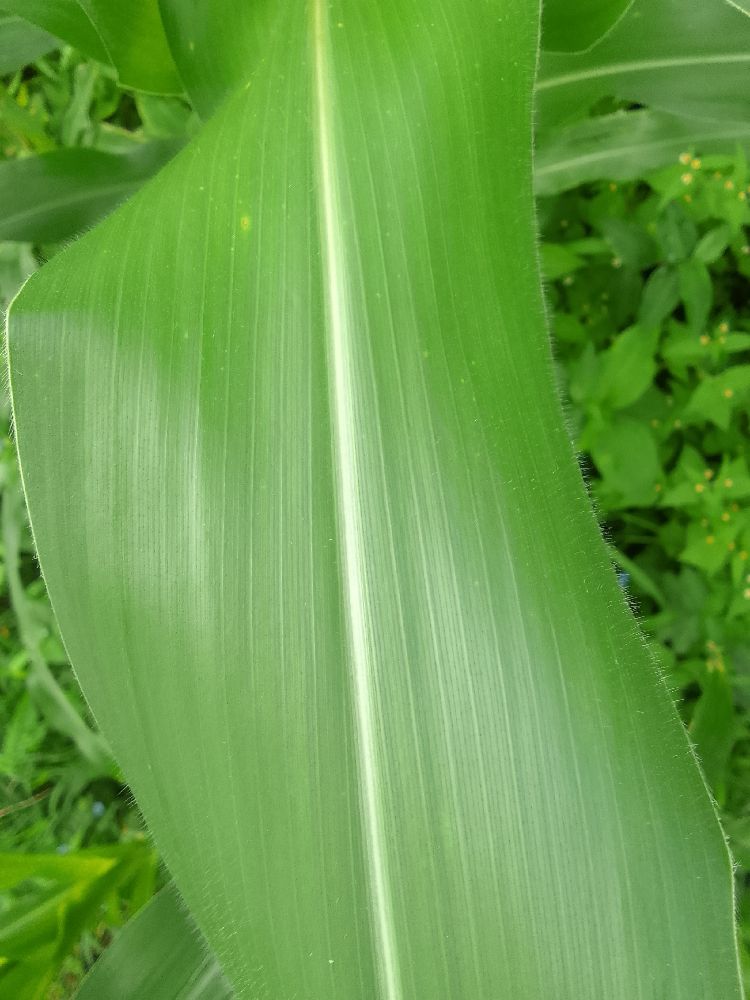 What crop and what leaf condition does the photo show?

maize, healthy
